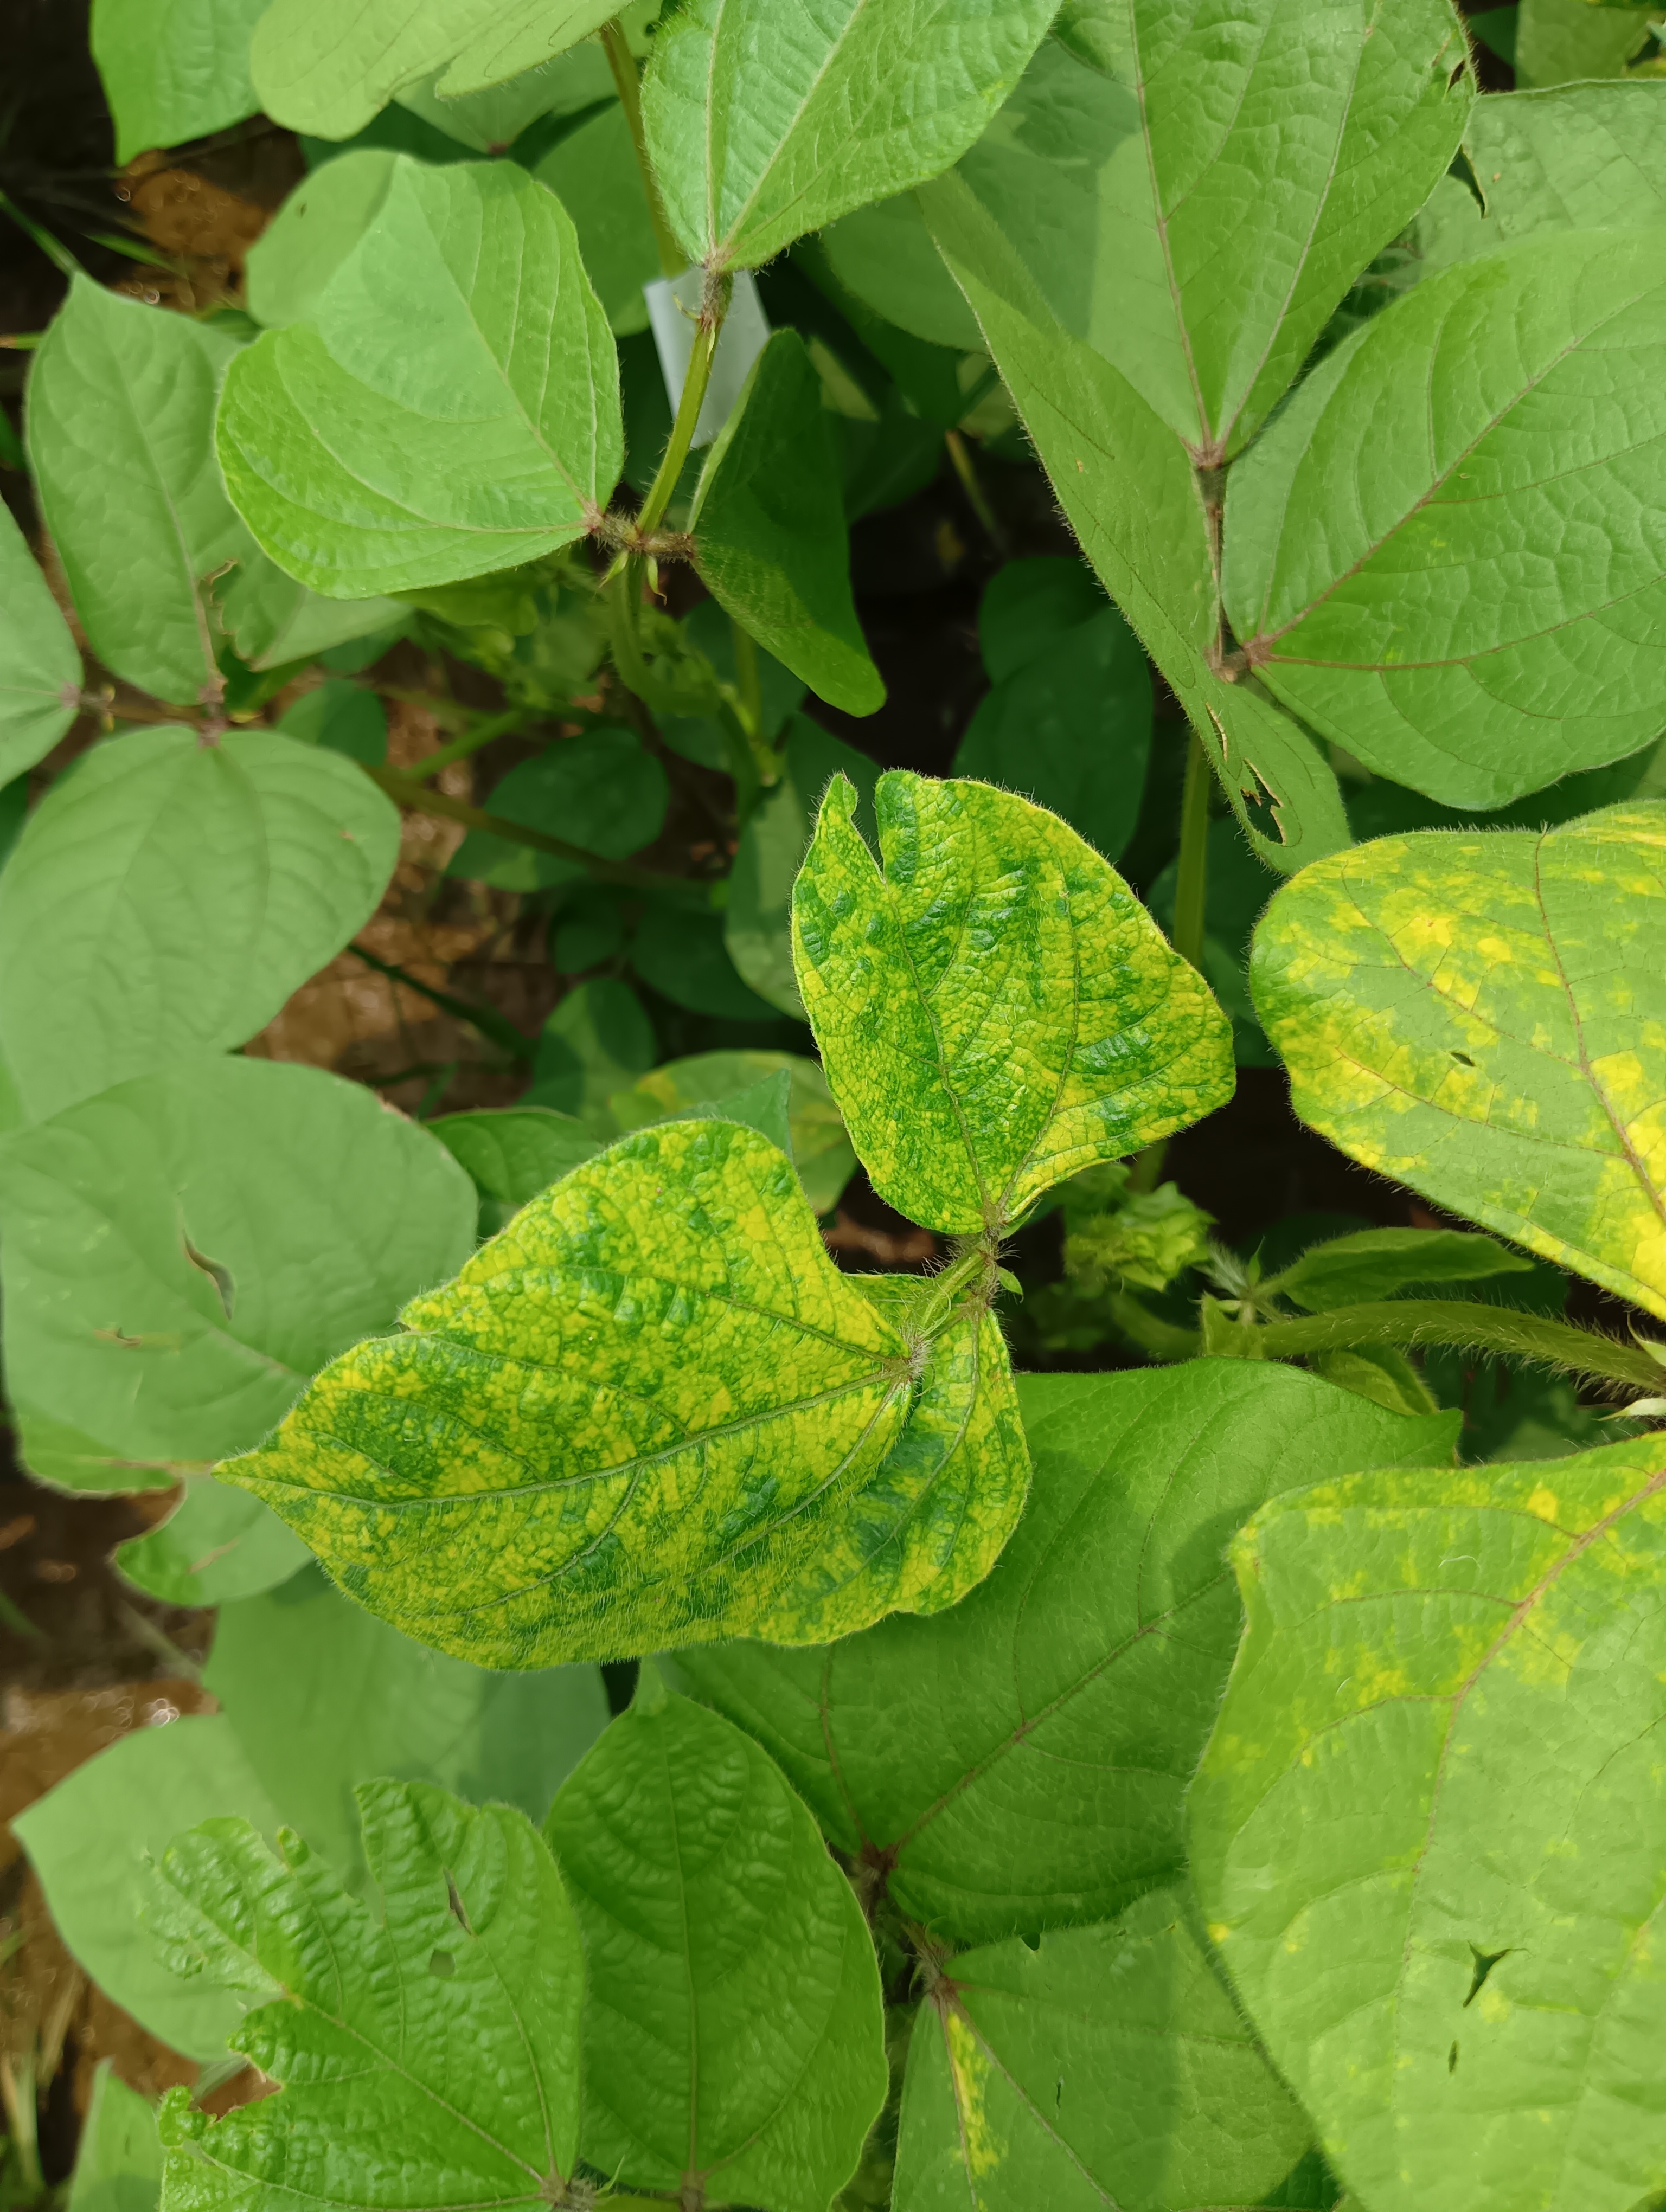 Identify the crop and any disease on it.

mungbean, yellow mosaic
